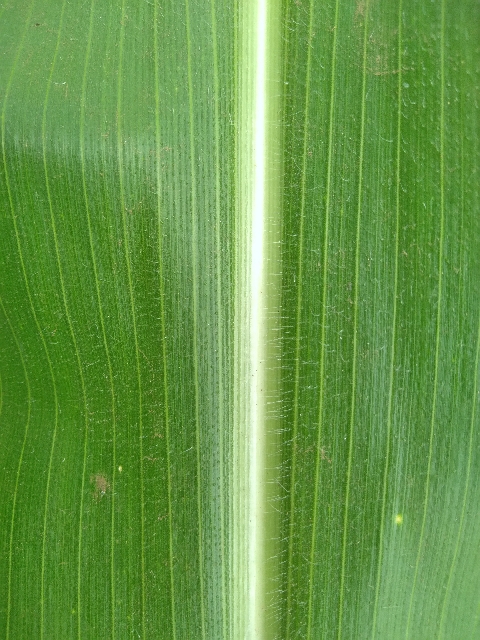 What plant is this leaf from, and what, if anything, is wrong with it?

maize, healthy
